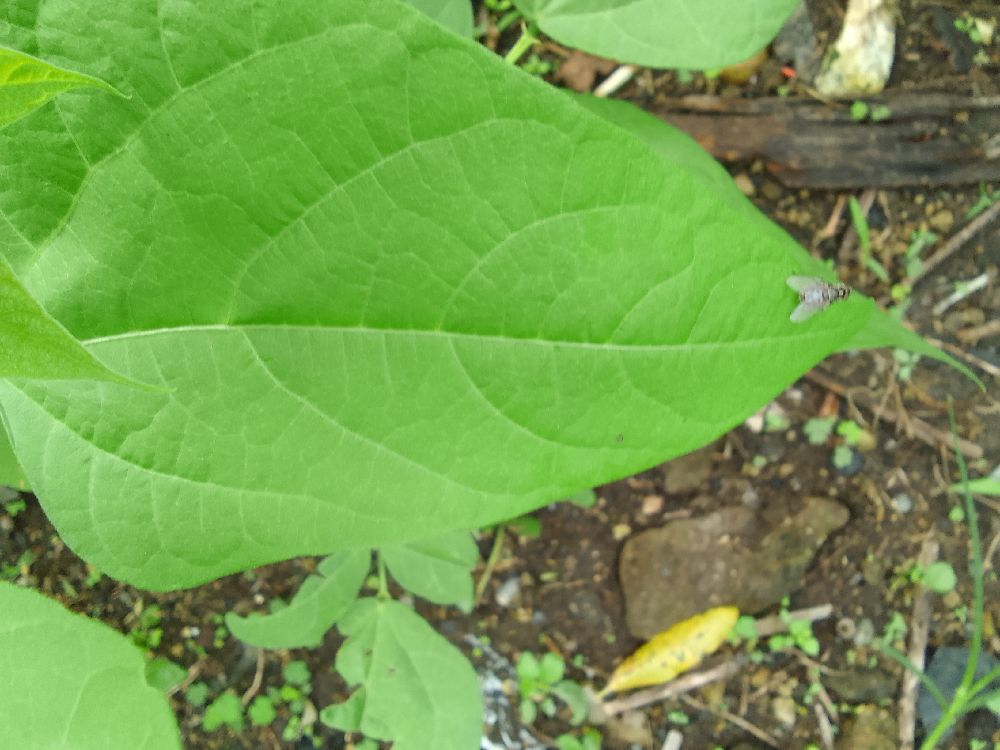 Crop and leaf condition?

common bean, healthy
